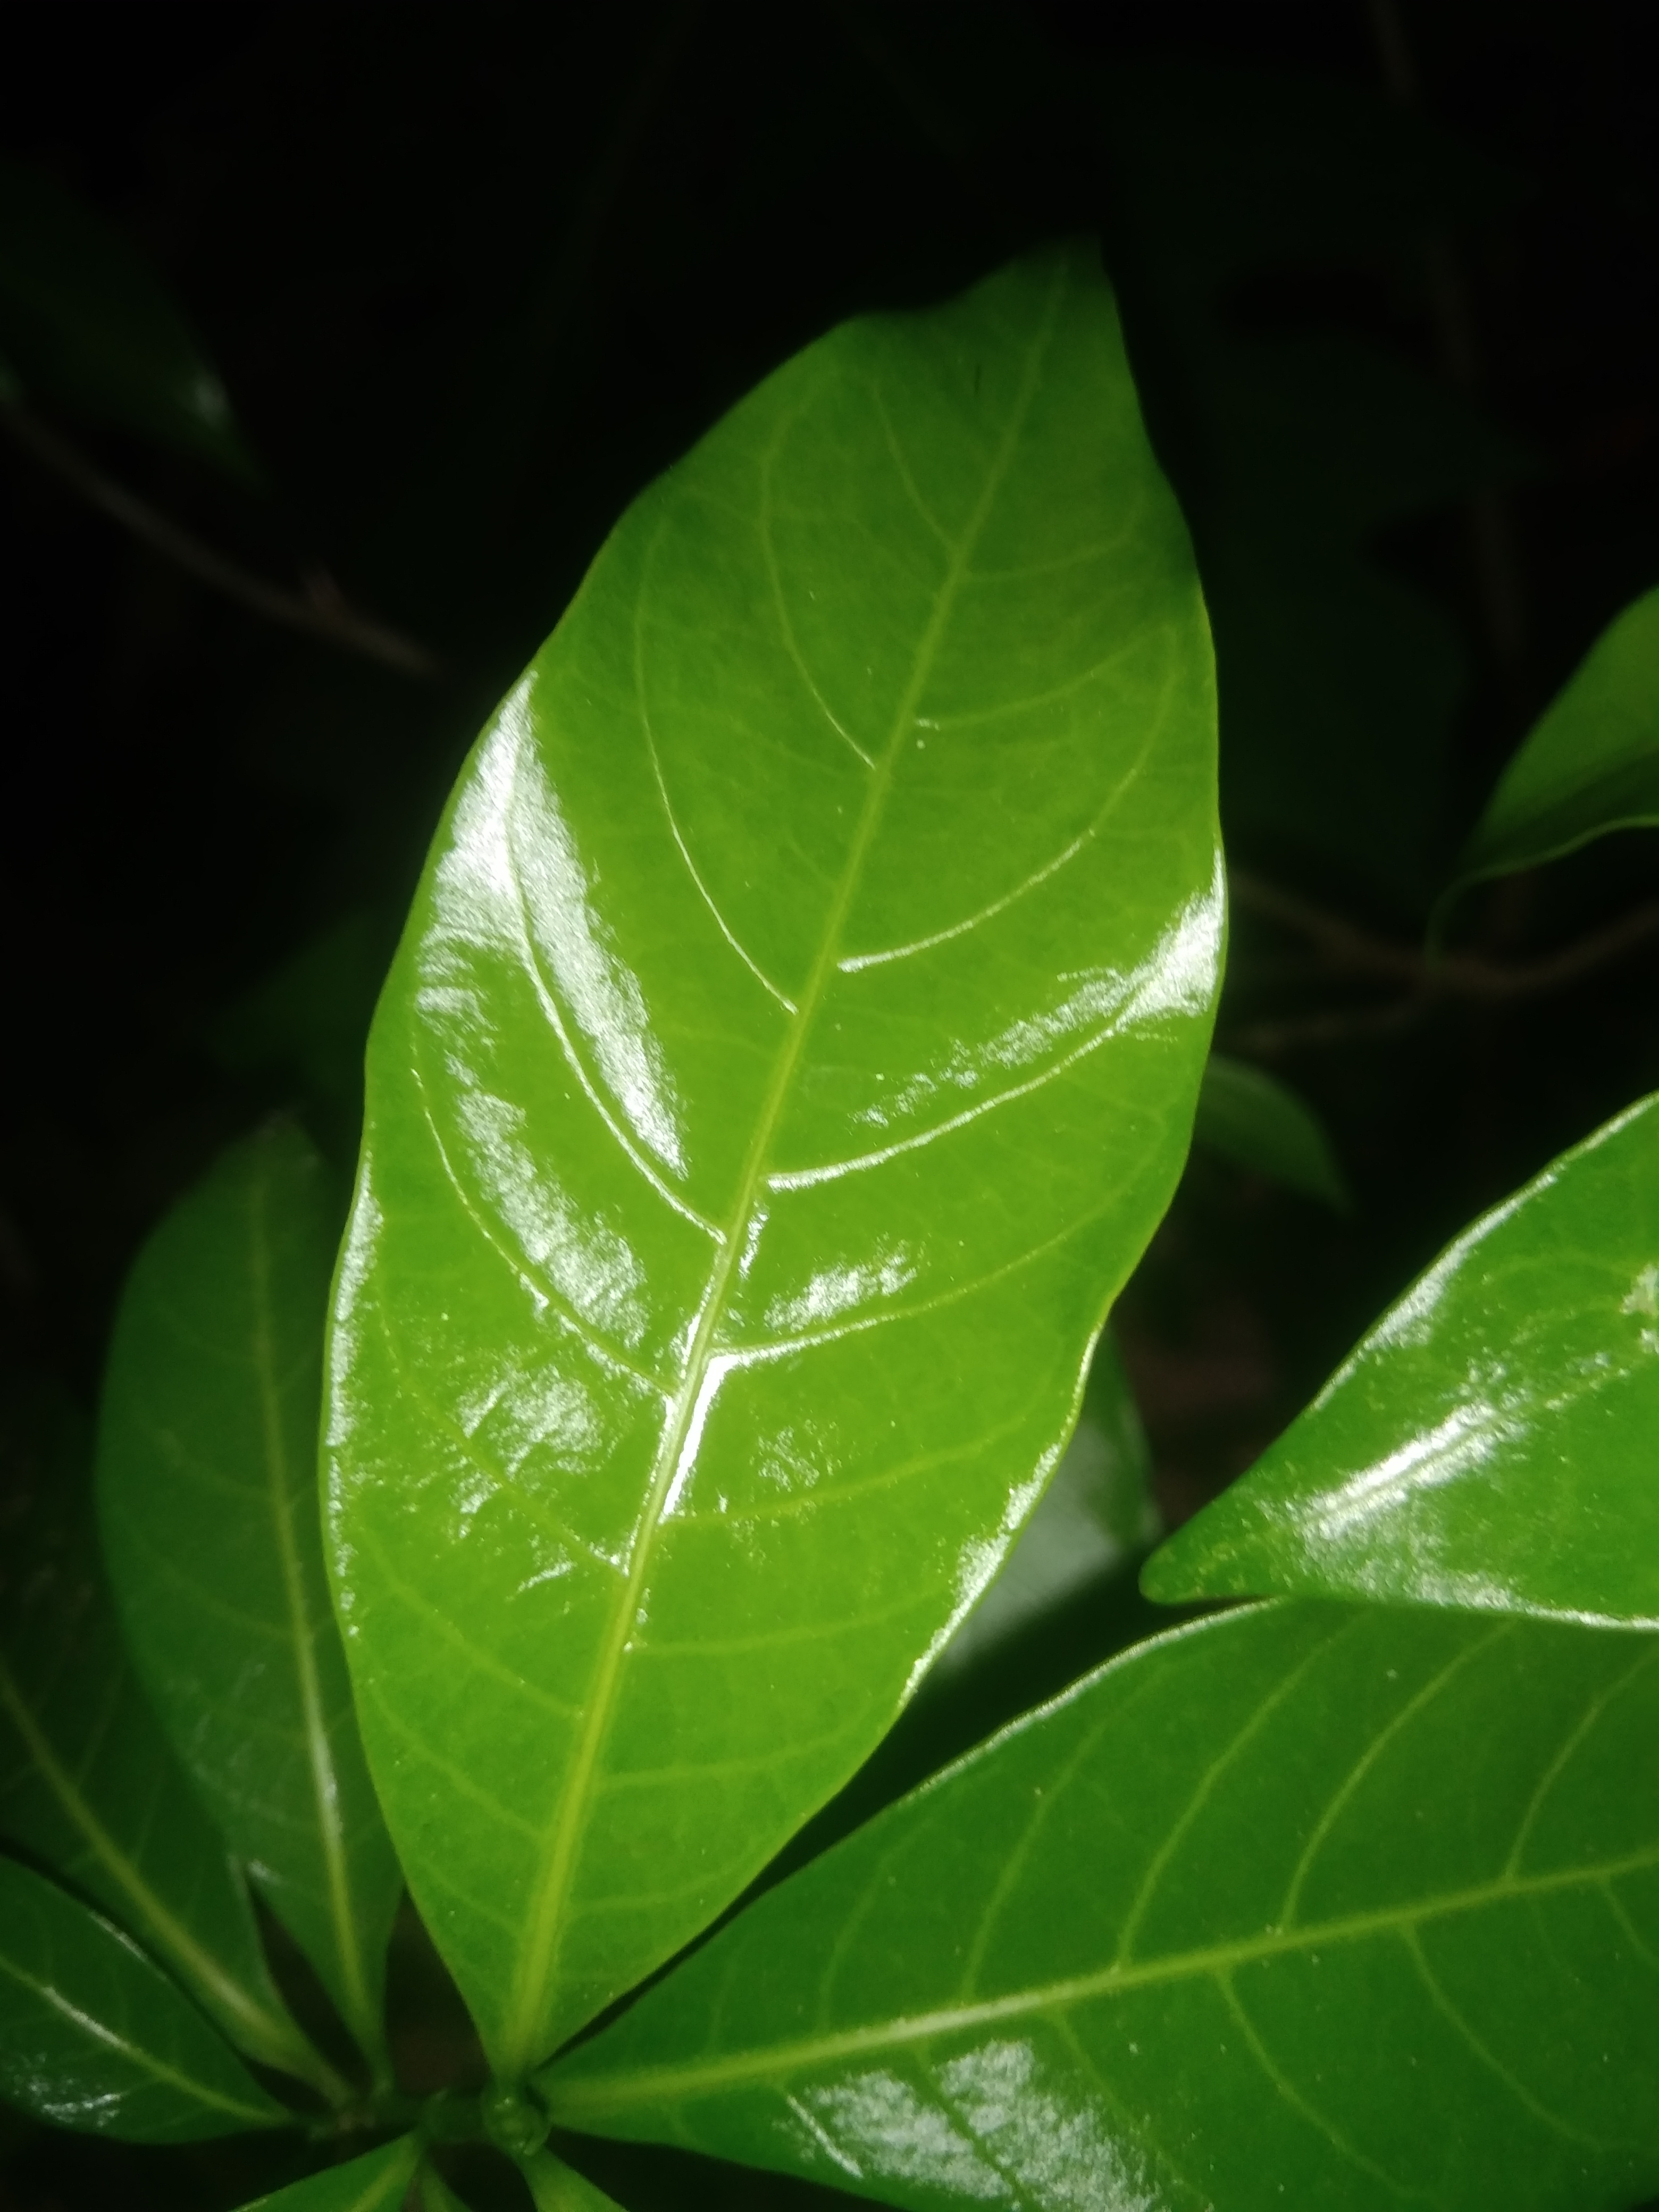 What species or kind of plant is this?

togor
